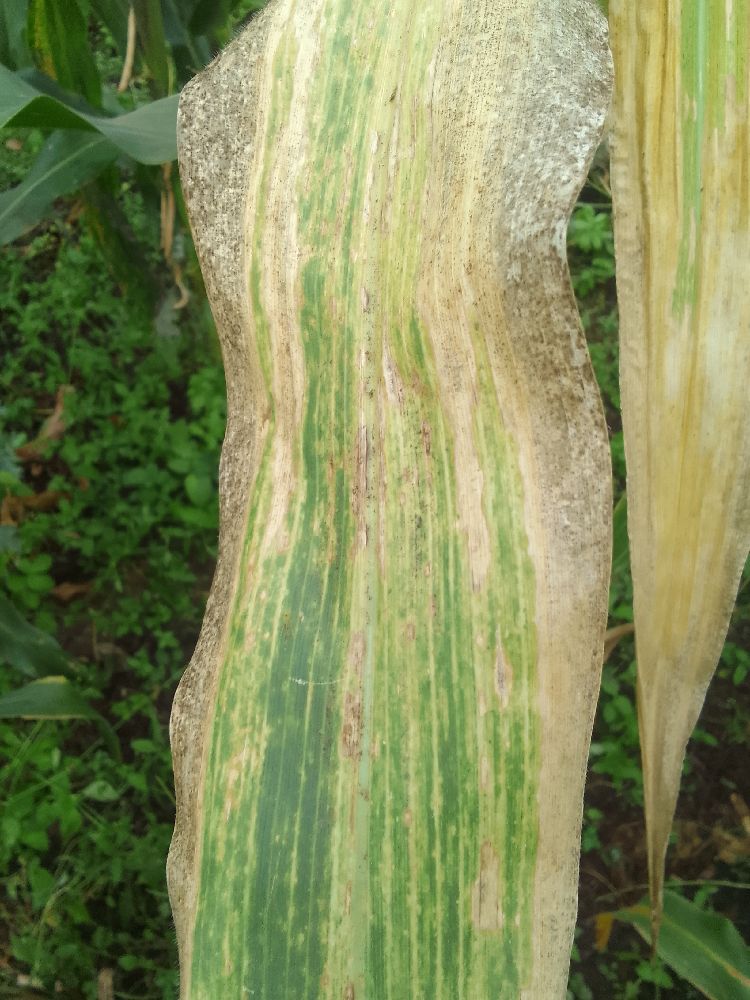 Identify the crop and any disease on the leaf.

maize, maize lethal necrosis
